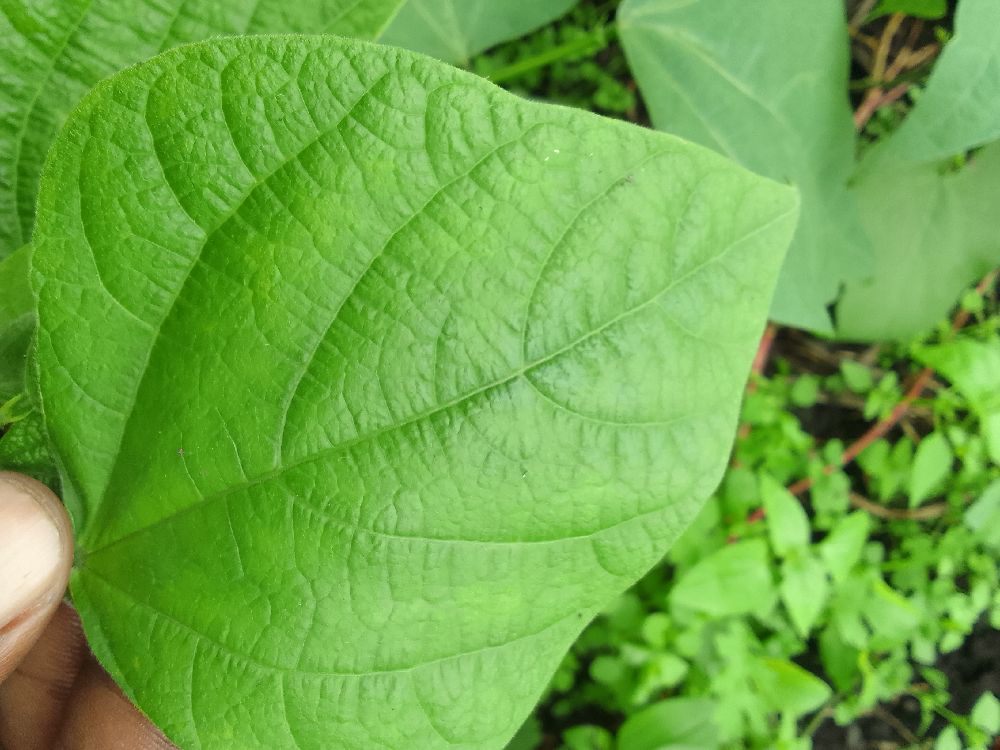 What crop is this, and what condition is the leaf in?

common bean, healthy
